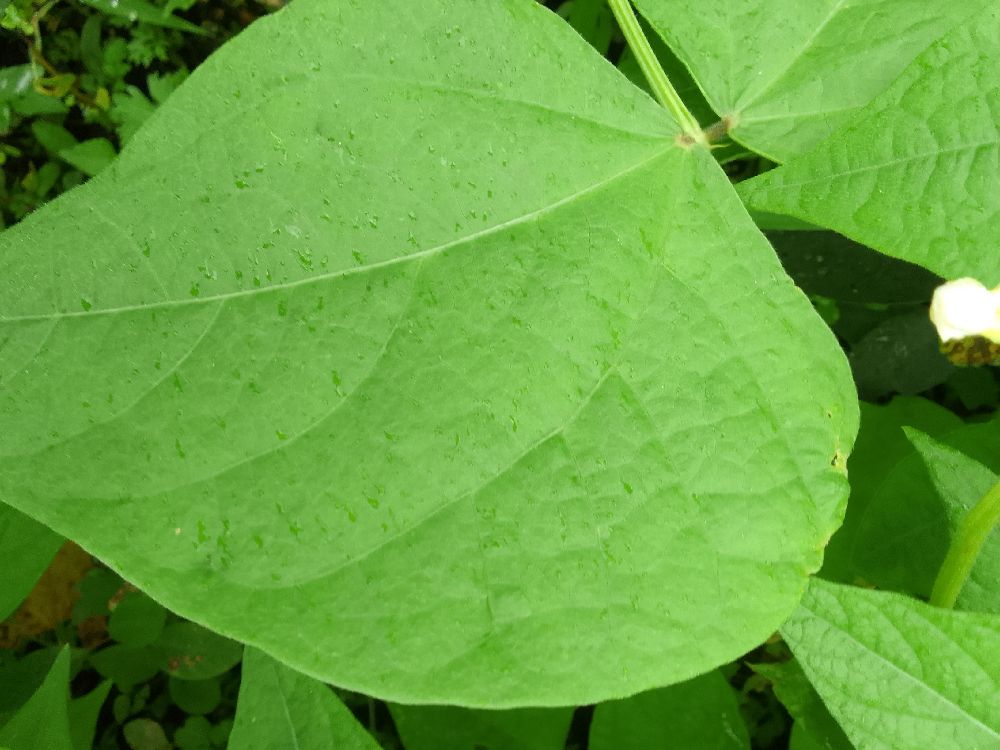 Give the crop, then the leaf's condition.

common bean, healthy
